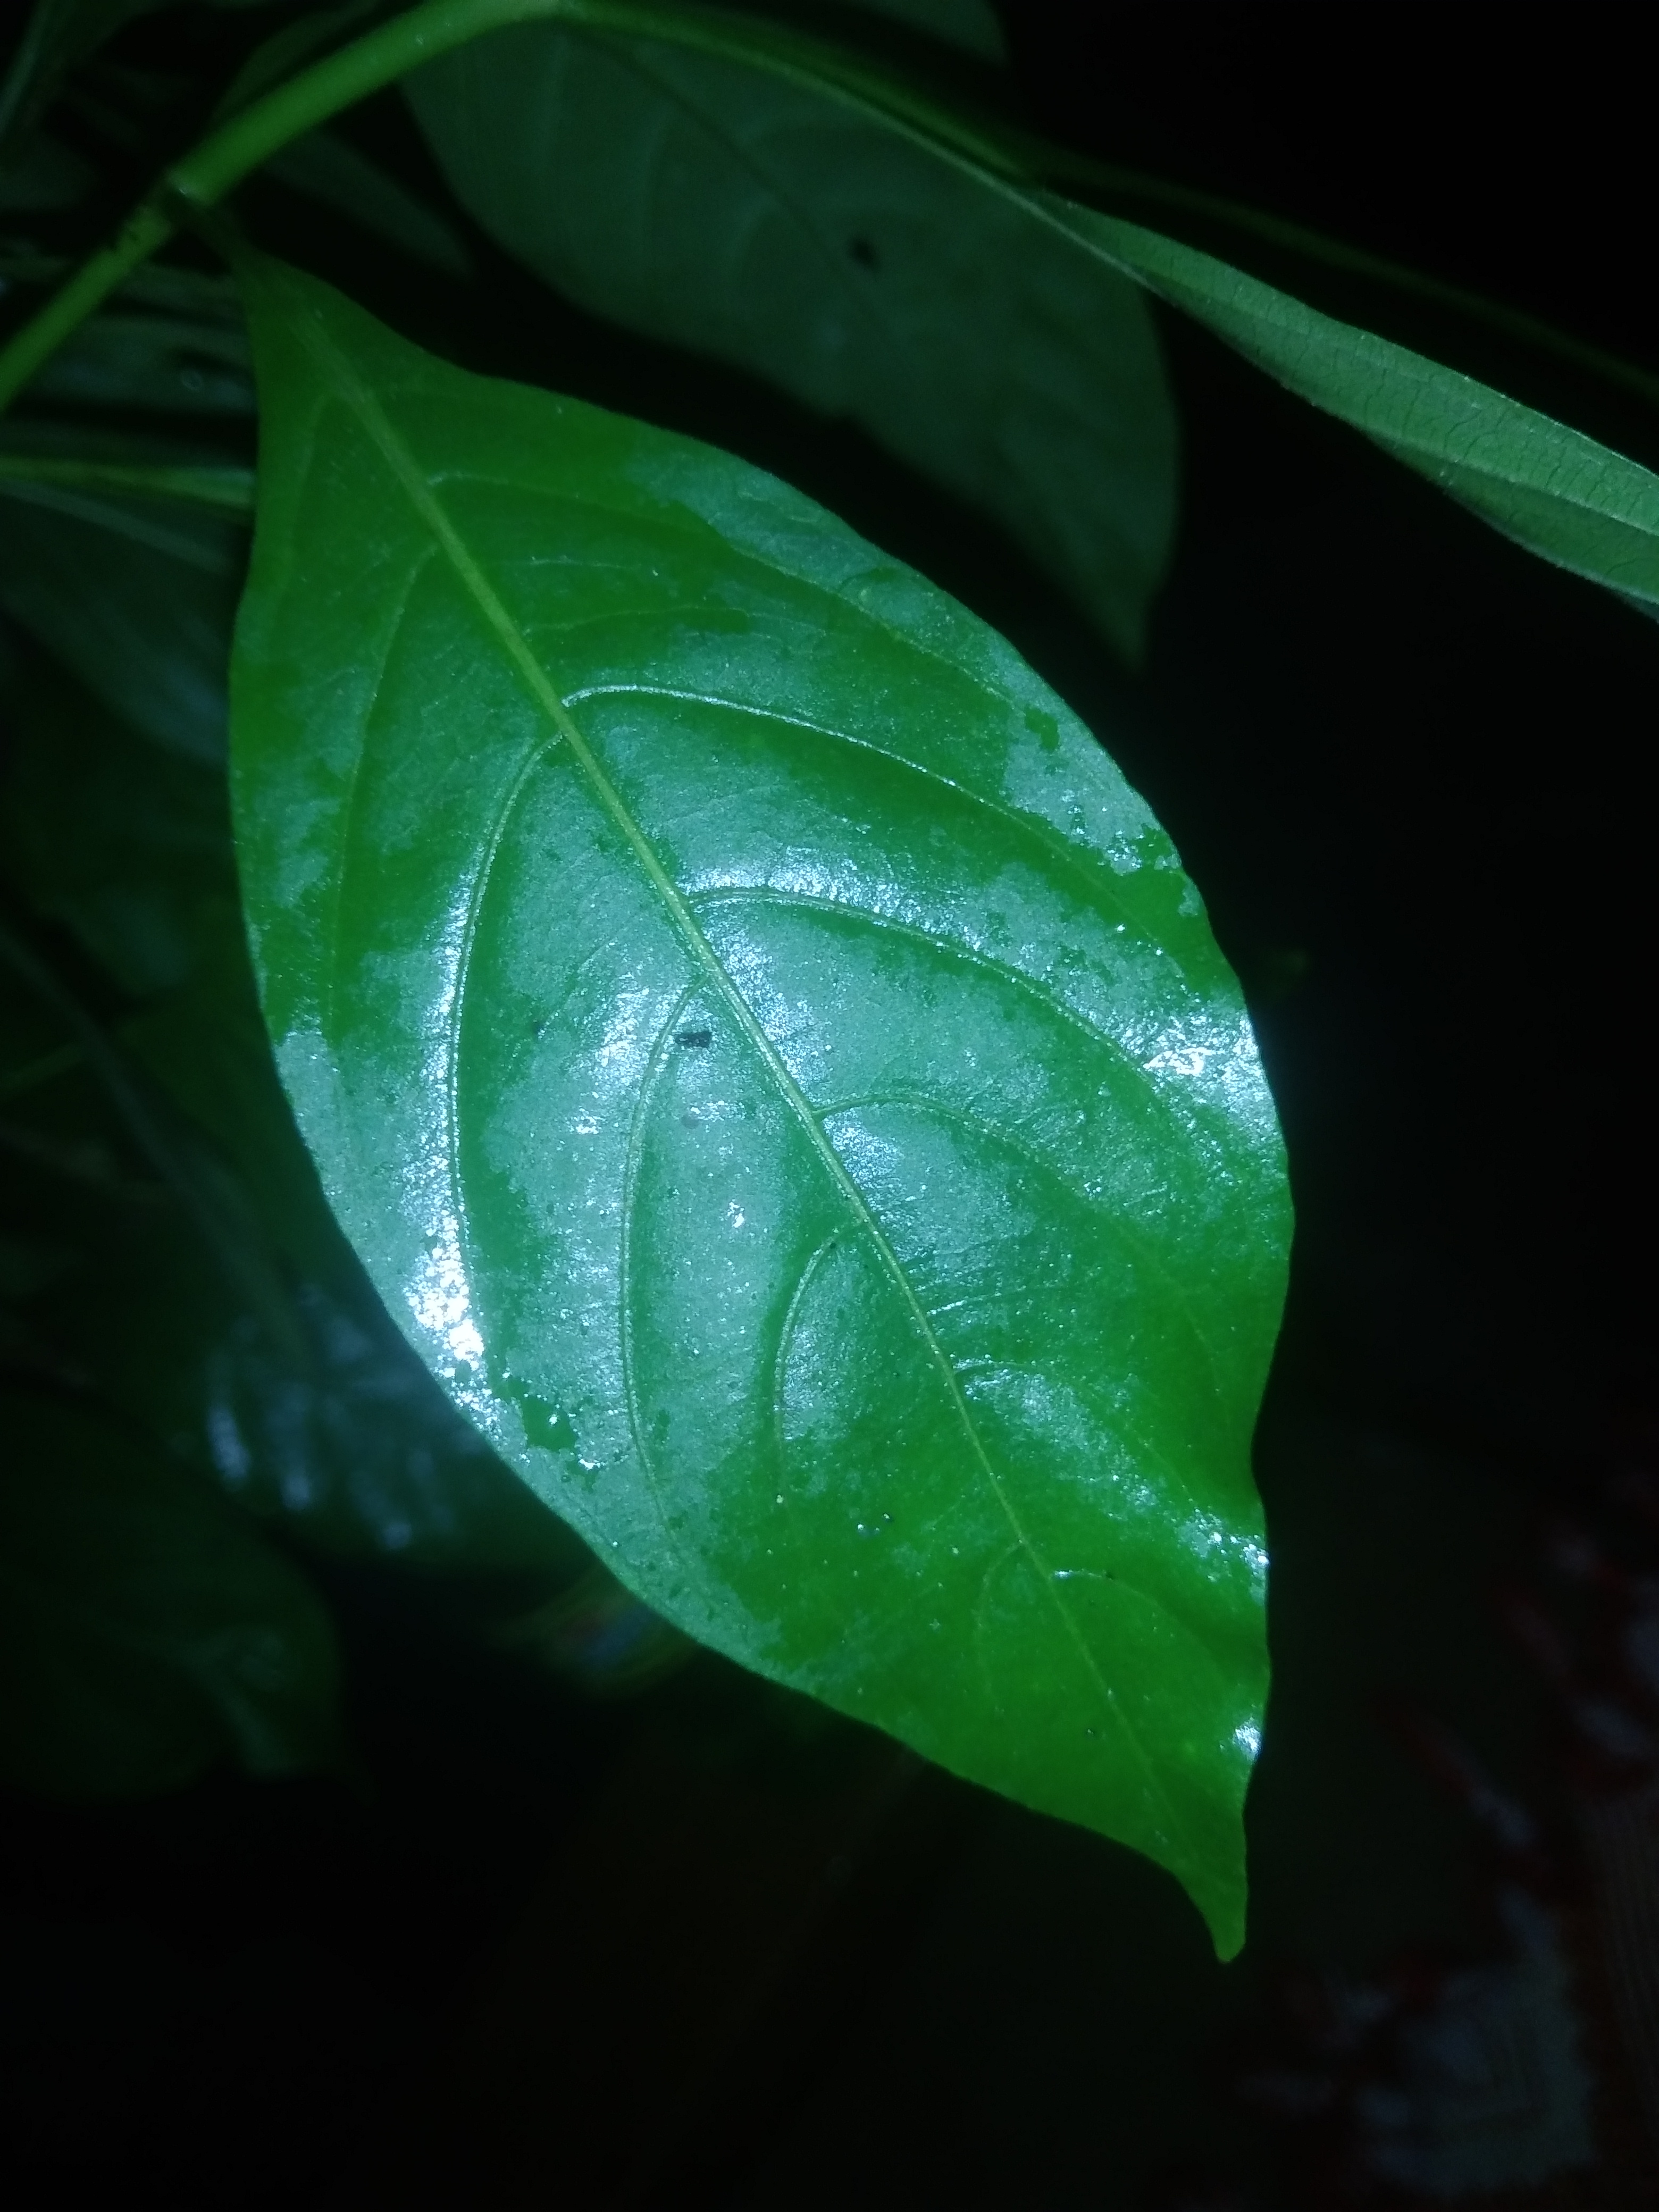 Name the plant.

vasaka
